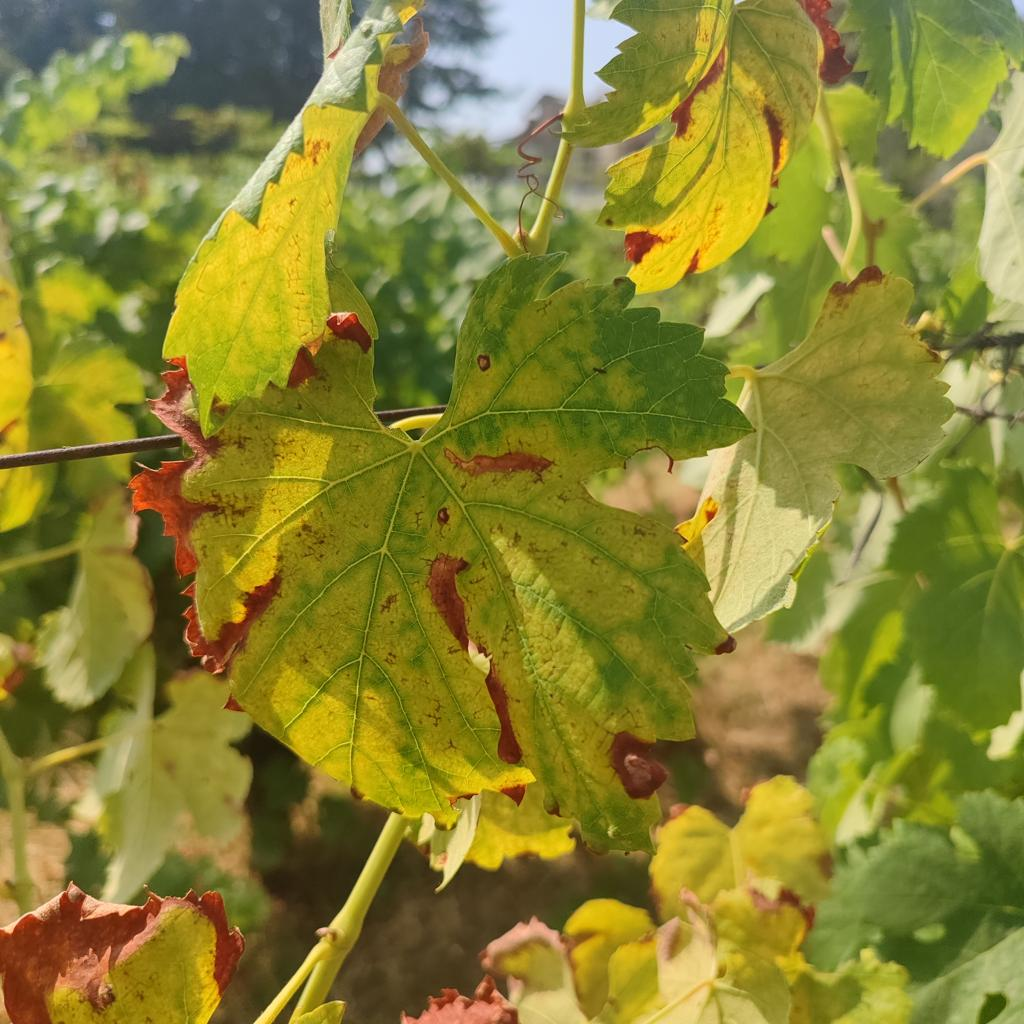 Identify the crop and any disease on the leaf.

grapevine, esca complex
